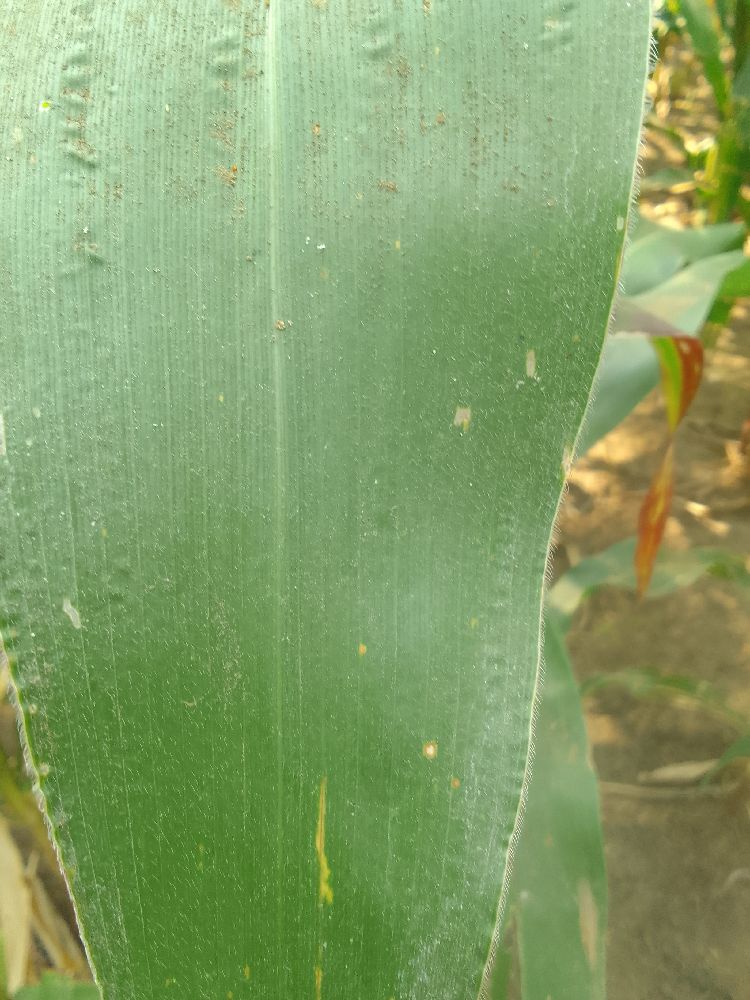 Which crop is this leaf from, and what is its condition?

maize, healthy
